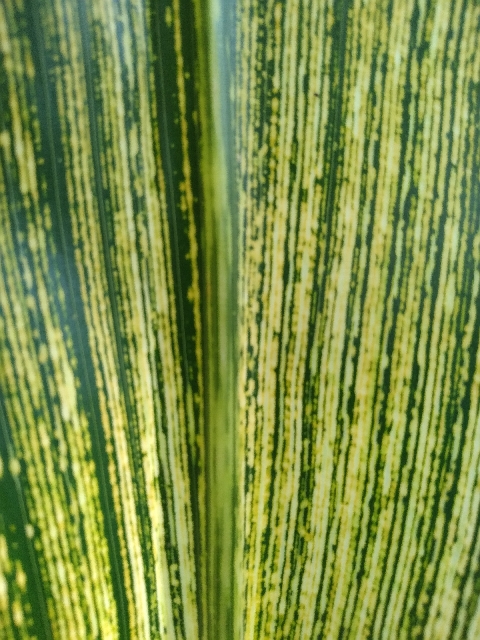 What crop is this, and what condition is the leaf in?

maize, maize streak virus
